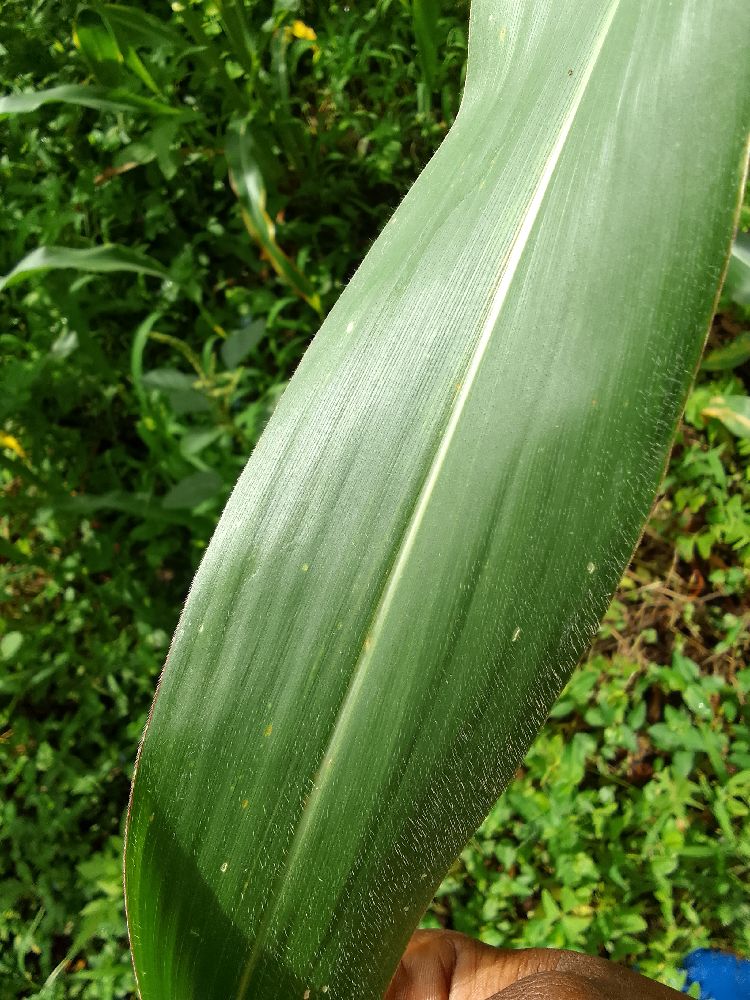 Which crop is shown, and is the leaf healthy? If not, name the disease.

maize, healthy
